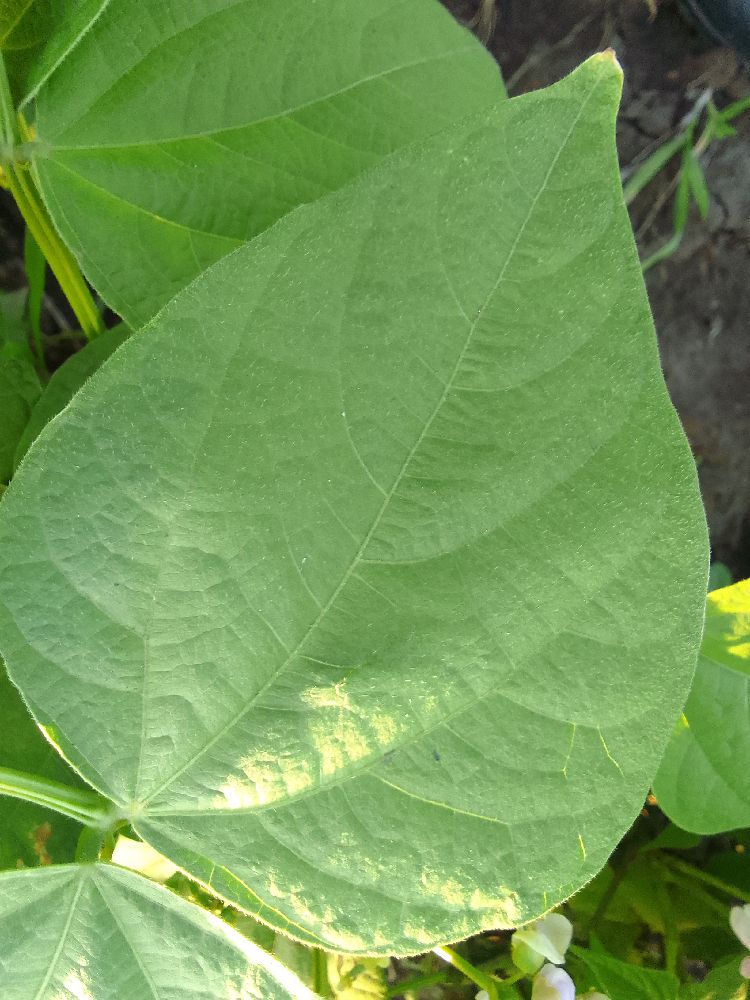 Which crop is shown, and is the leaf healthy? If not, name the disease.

common bean, healthy
